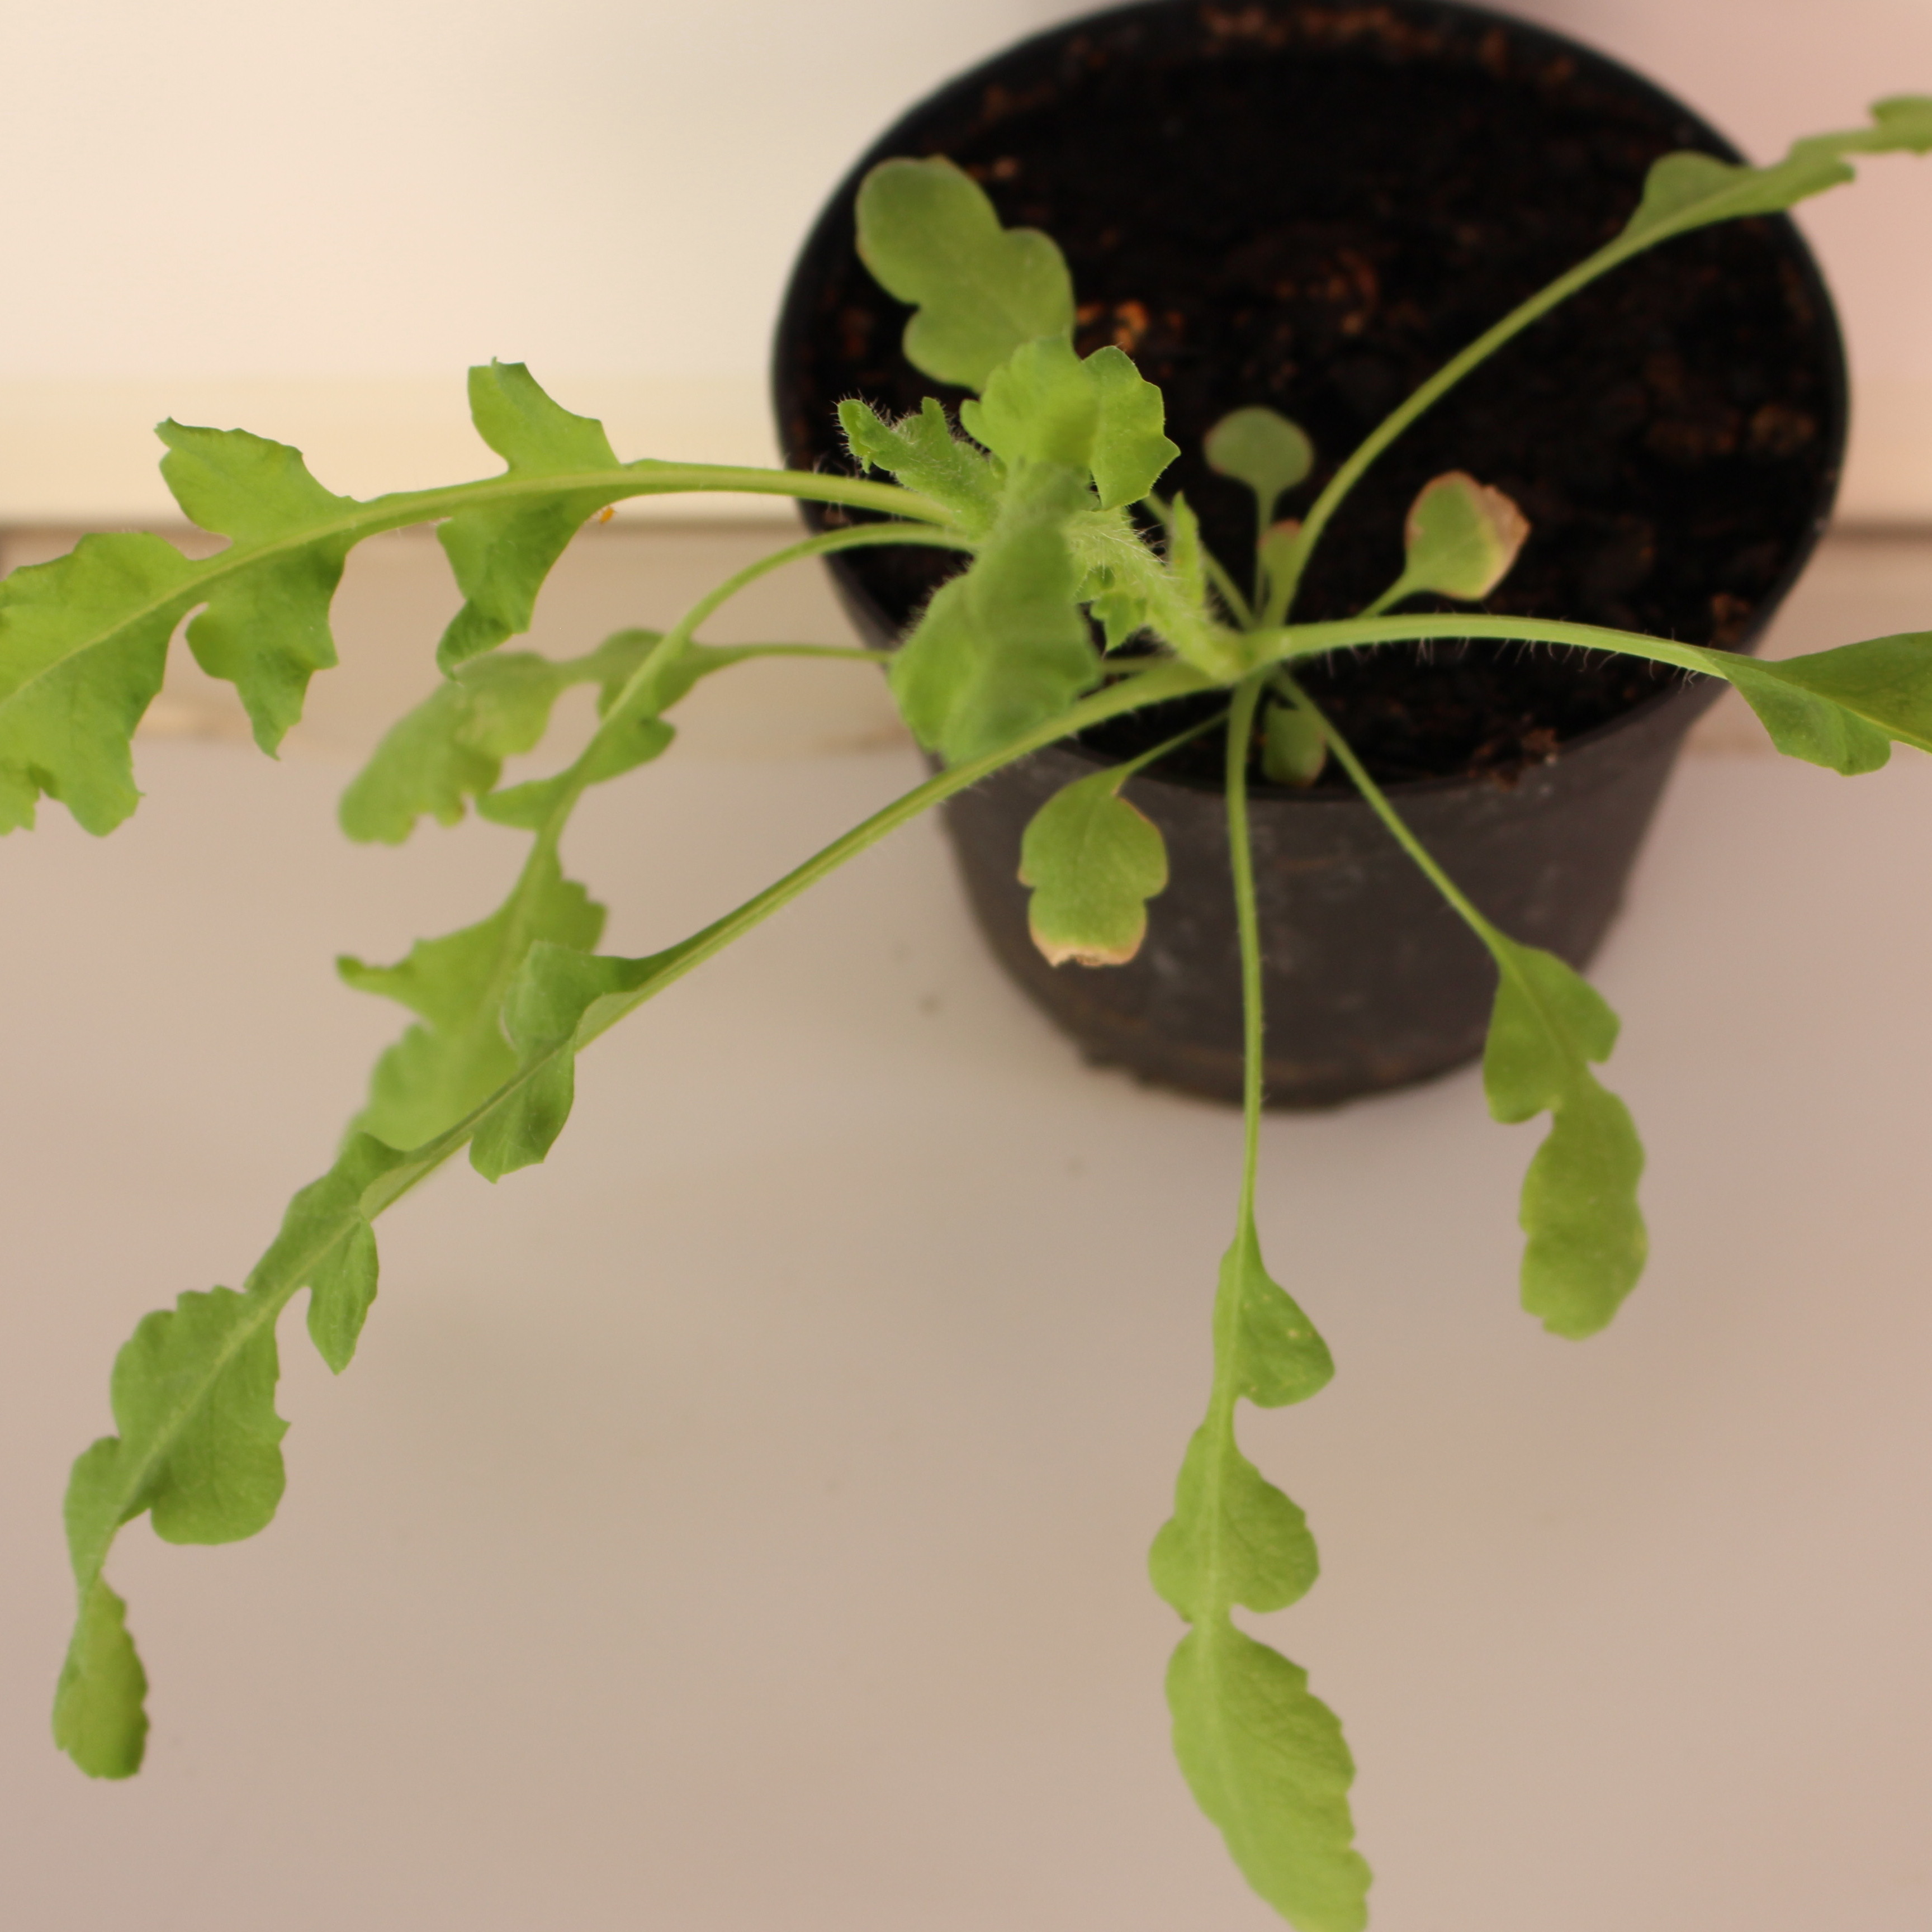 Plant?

Papaver rhoeas
